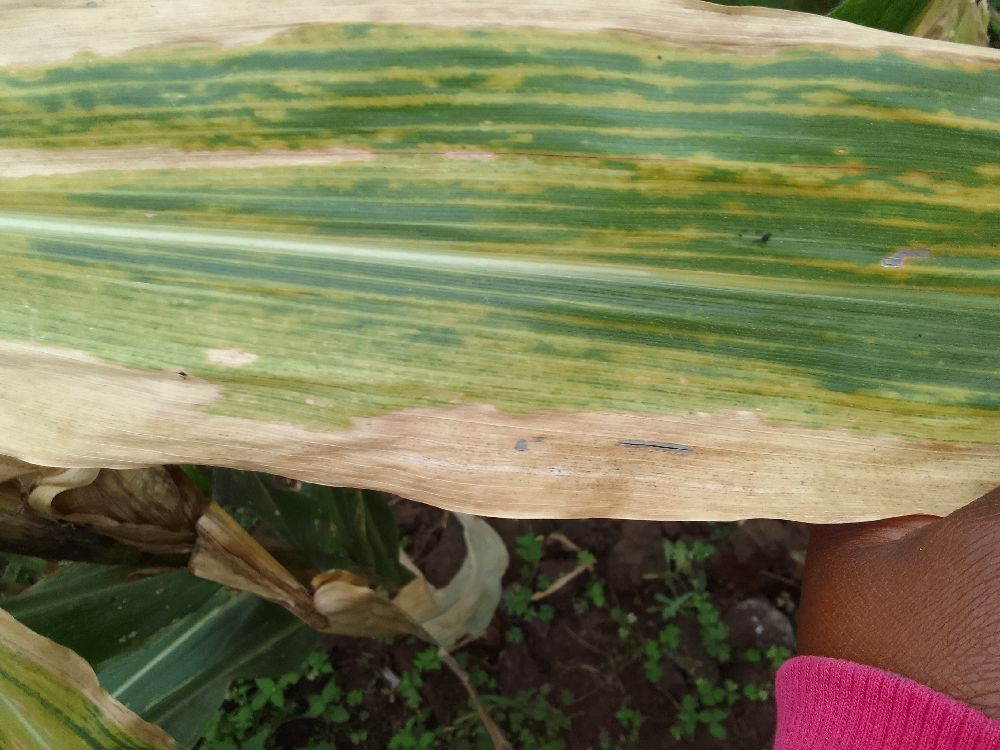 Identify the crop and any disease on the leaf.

maize, maize lethal necrosis
